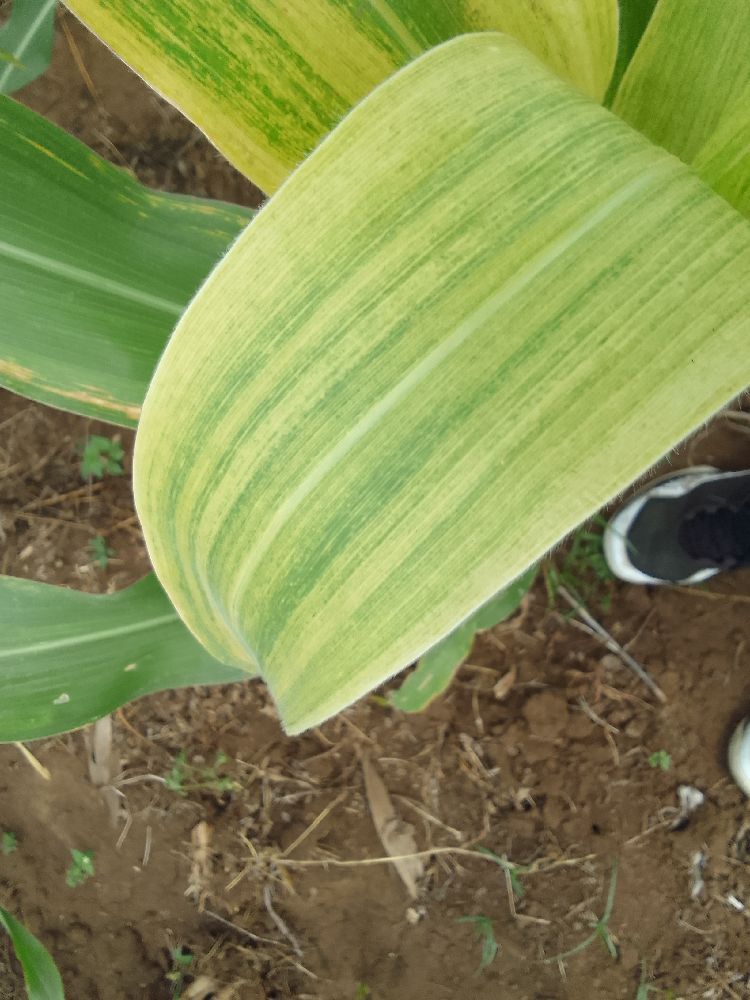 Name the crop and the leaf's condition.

maize, maize lethal necrosis
